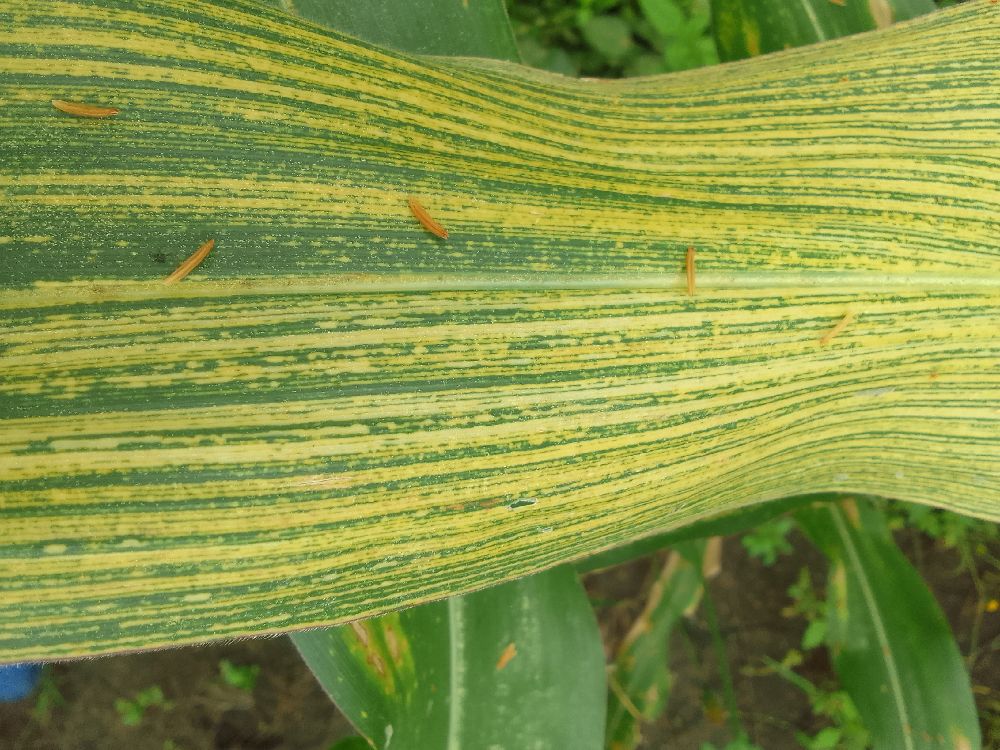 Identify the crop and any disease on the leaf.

maize, maize streak virus
